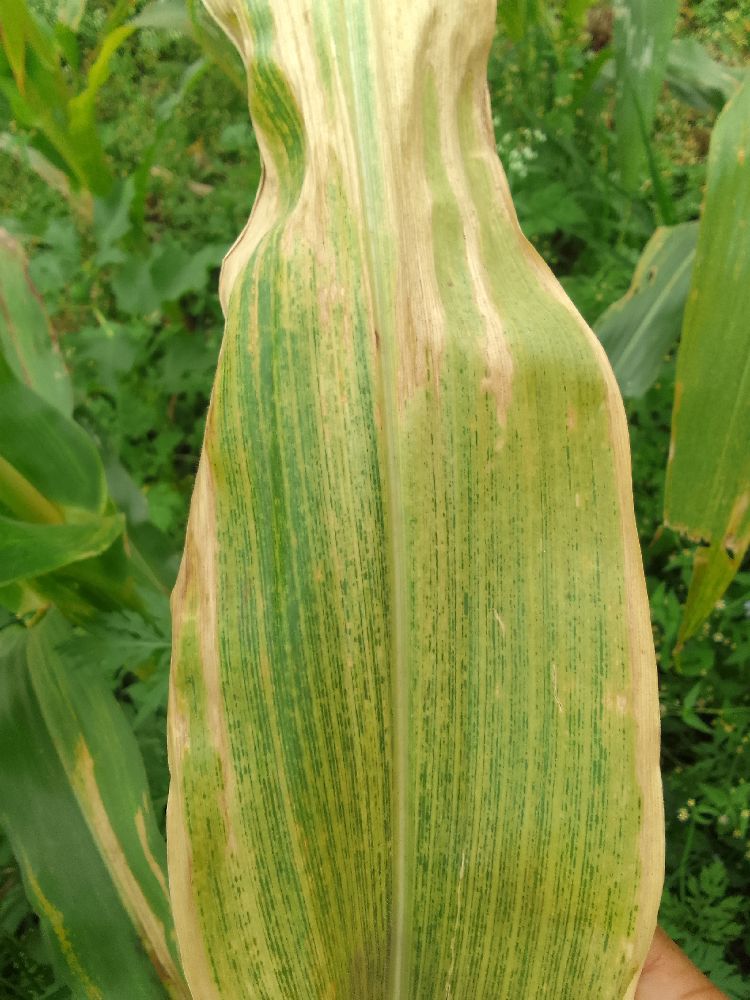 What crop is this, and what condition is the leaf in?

maize, maize lethal necrosis
